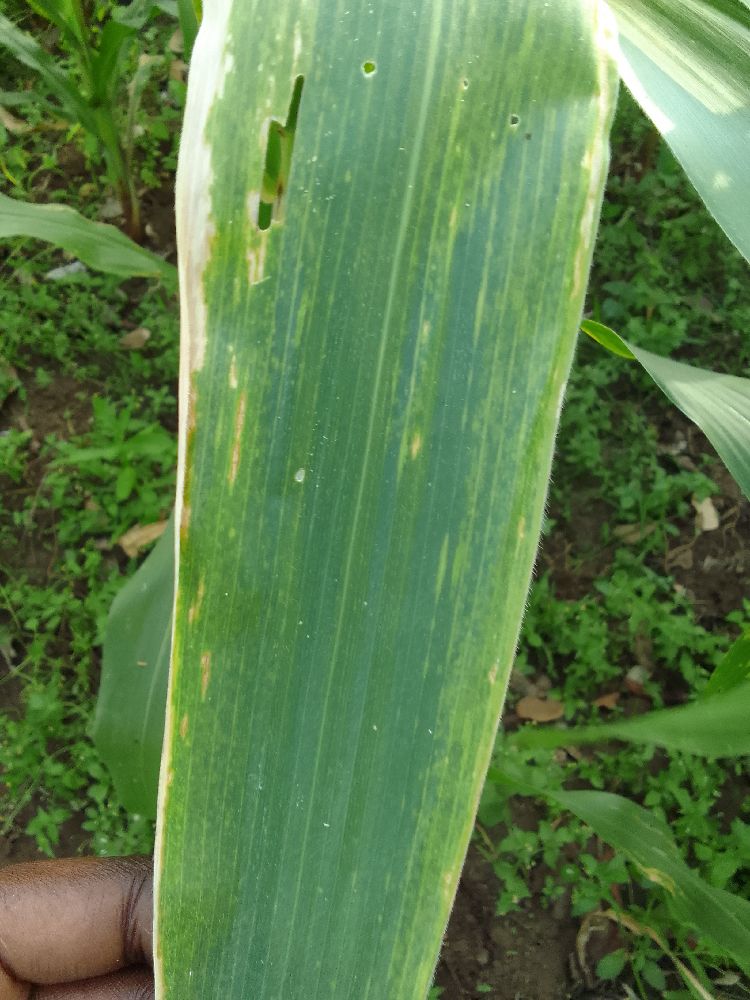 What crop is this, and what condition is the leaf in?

maize, maize lethal necrosis
